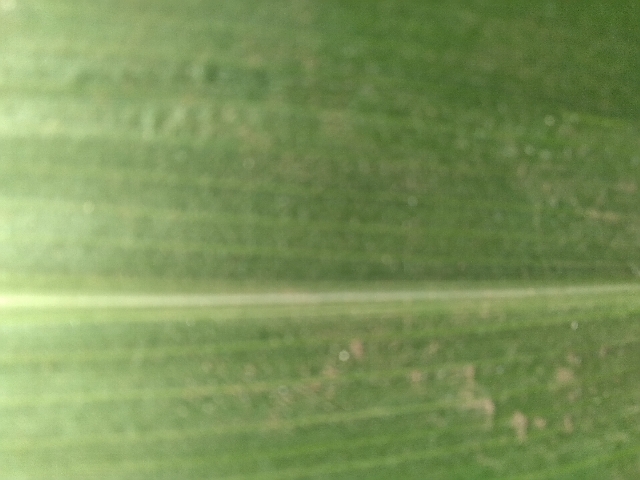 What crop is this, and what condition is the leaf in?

maize, healthy
